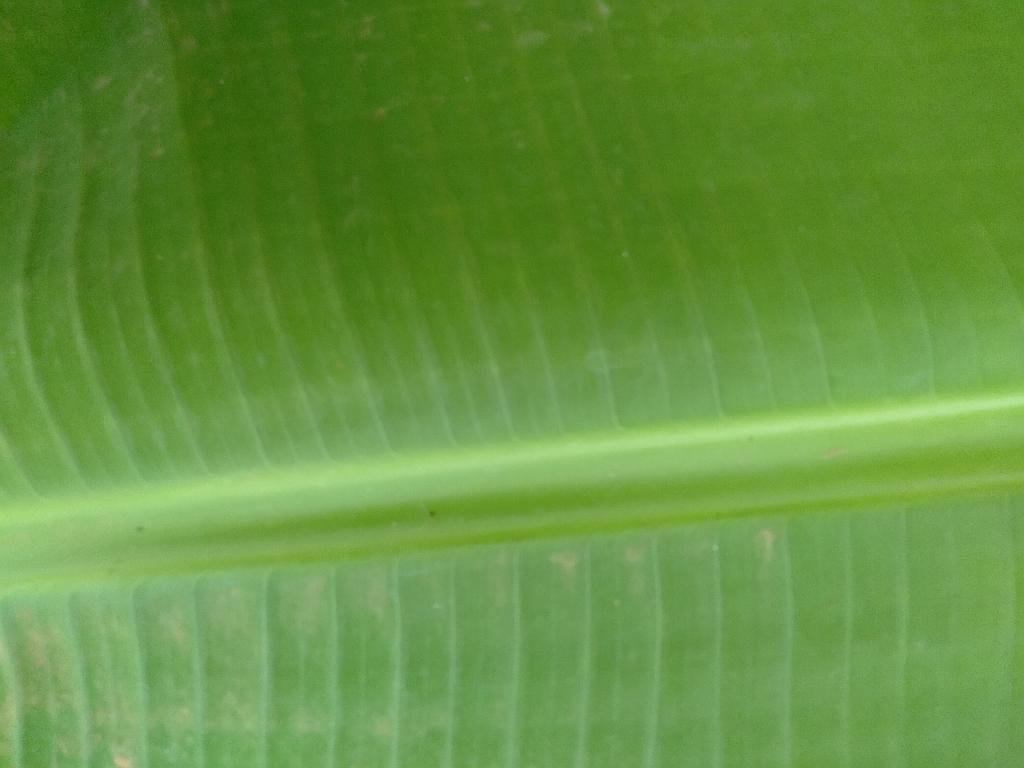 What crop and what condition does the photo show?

banana, healthy
